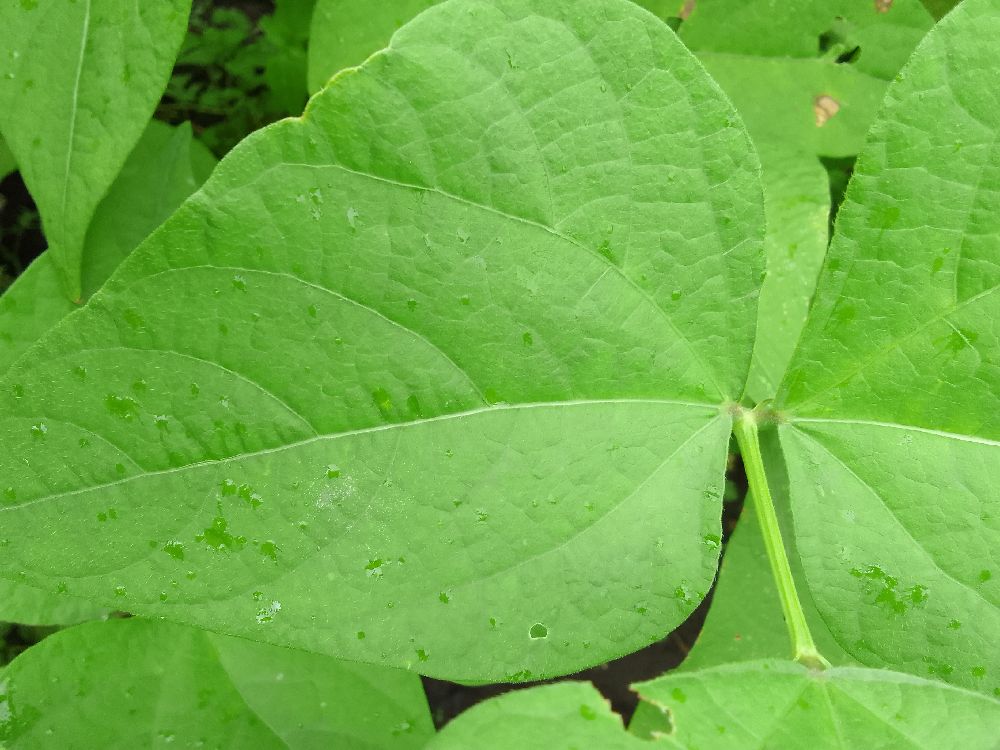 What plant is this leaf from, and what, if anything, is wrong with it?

common bean, healthy
